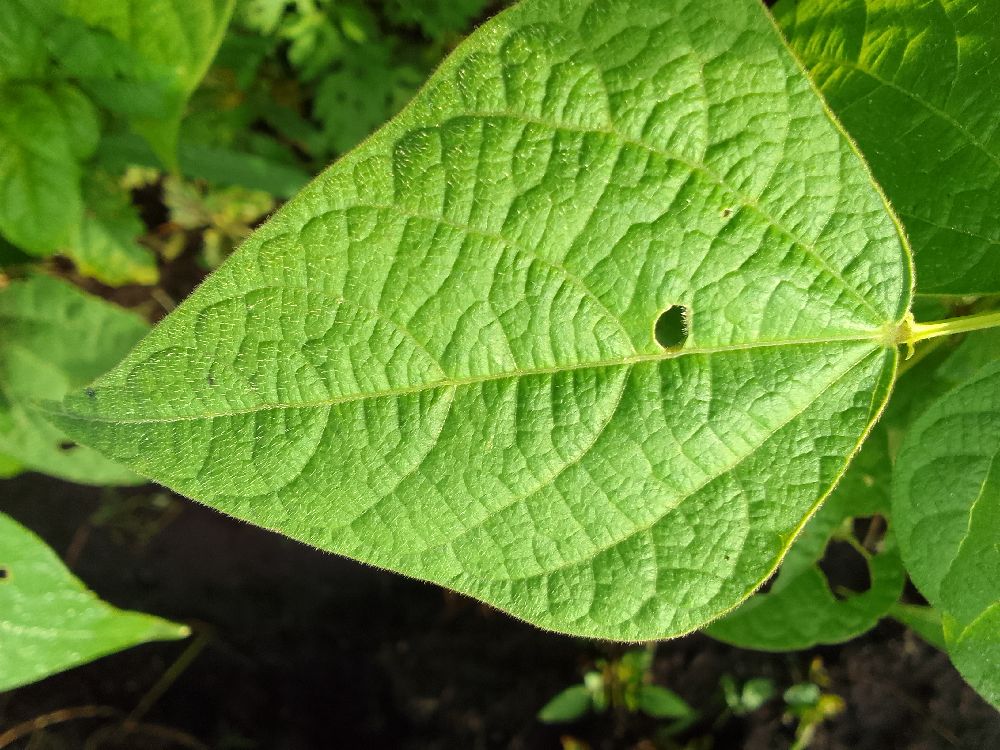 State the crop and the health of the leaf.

common bean, healthy
